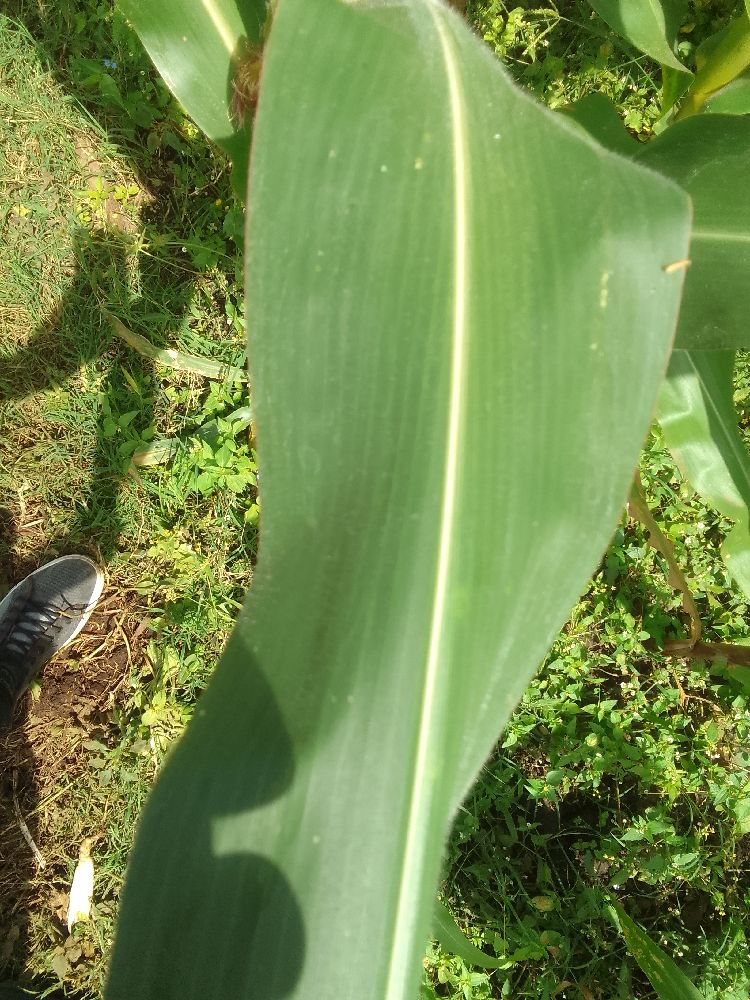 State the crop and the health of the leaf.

maize, healthy
